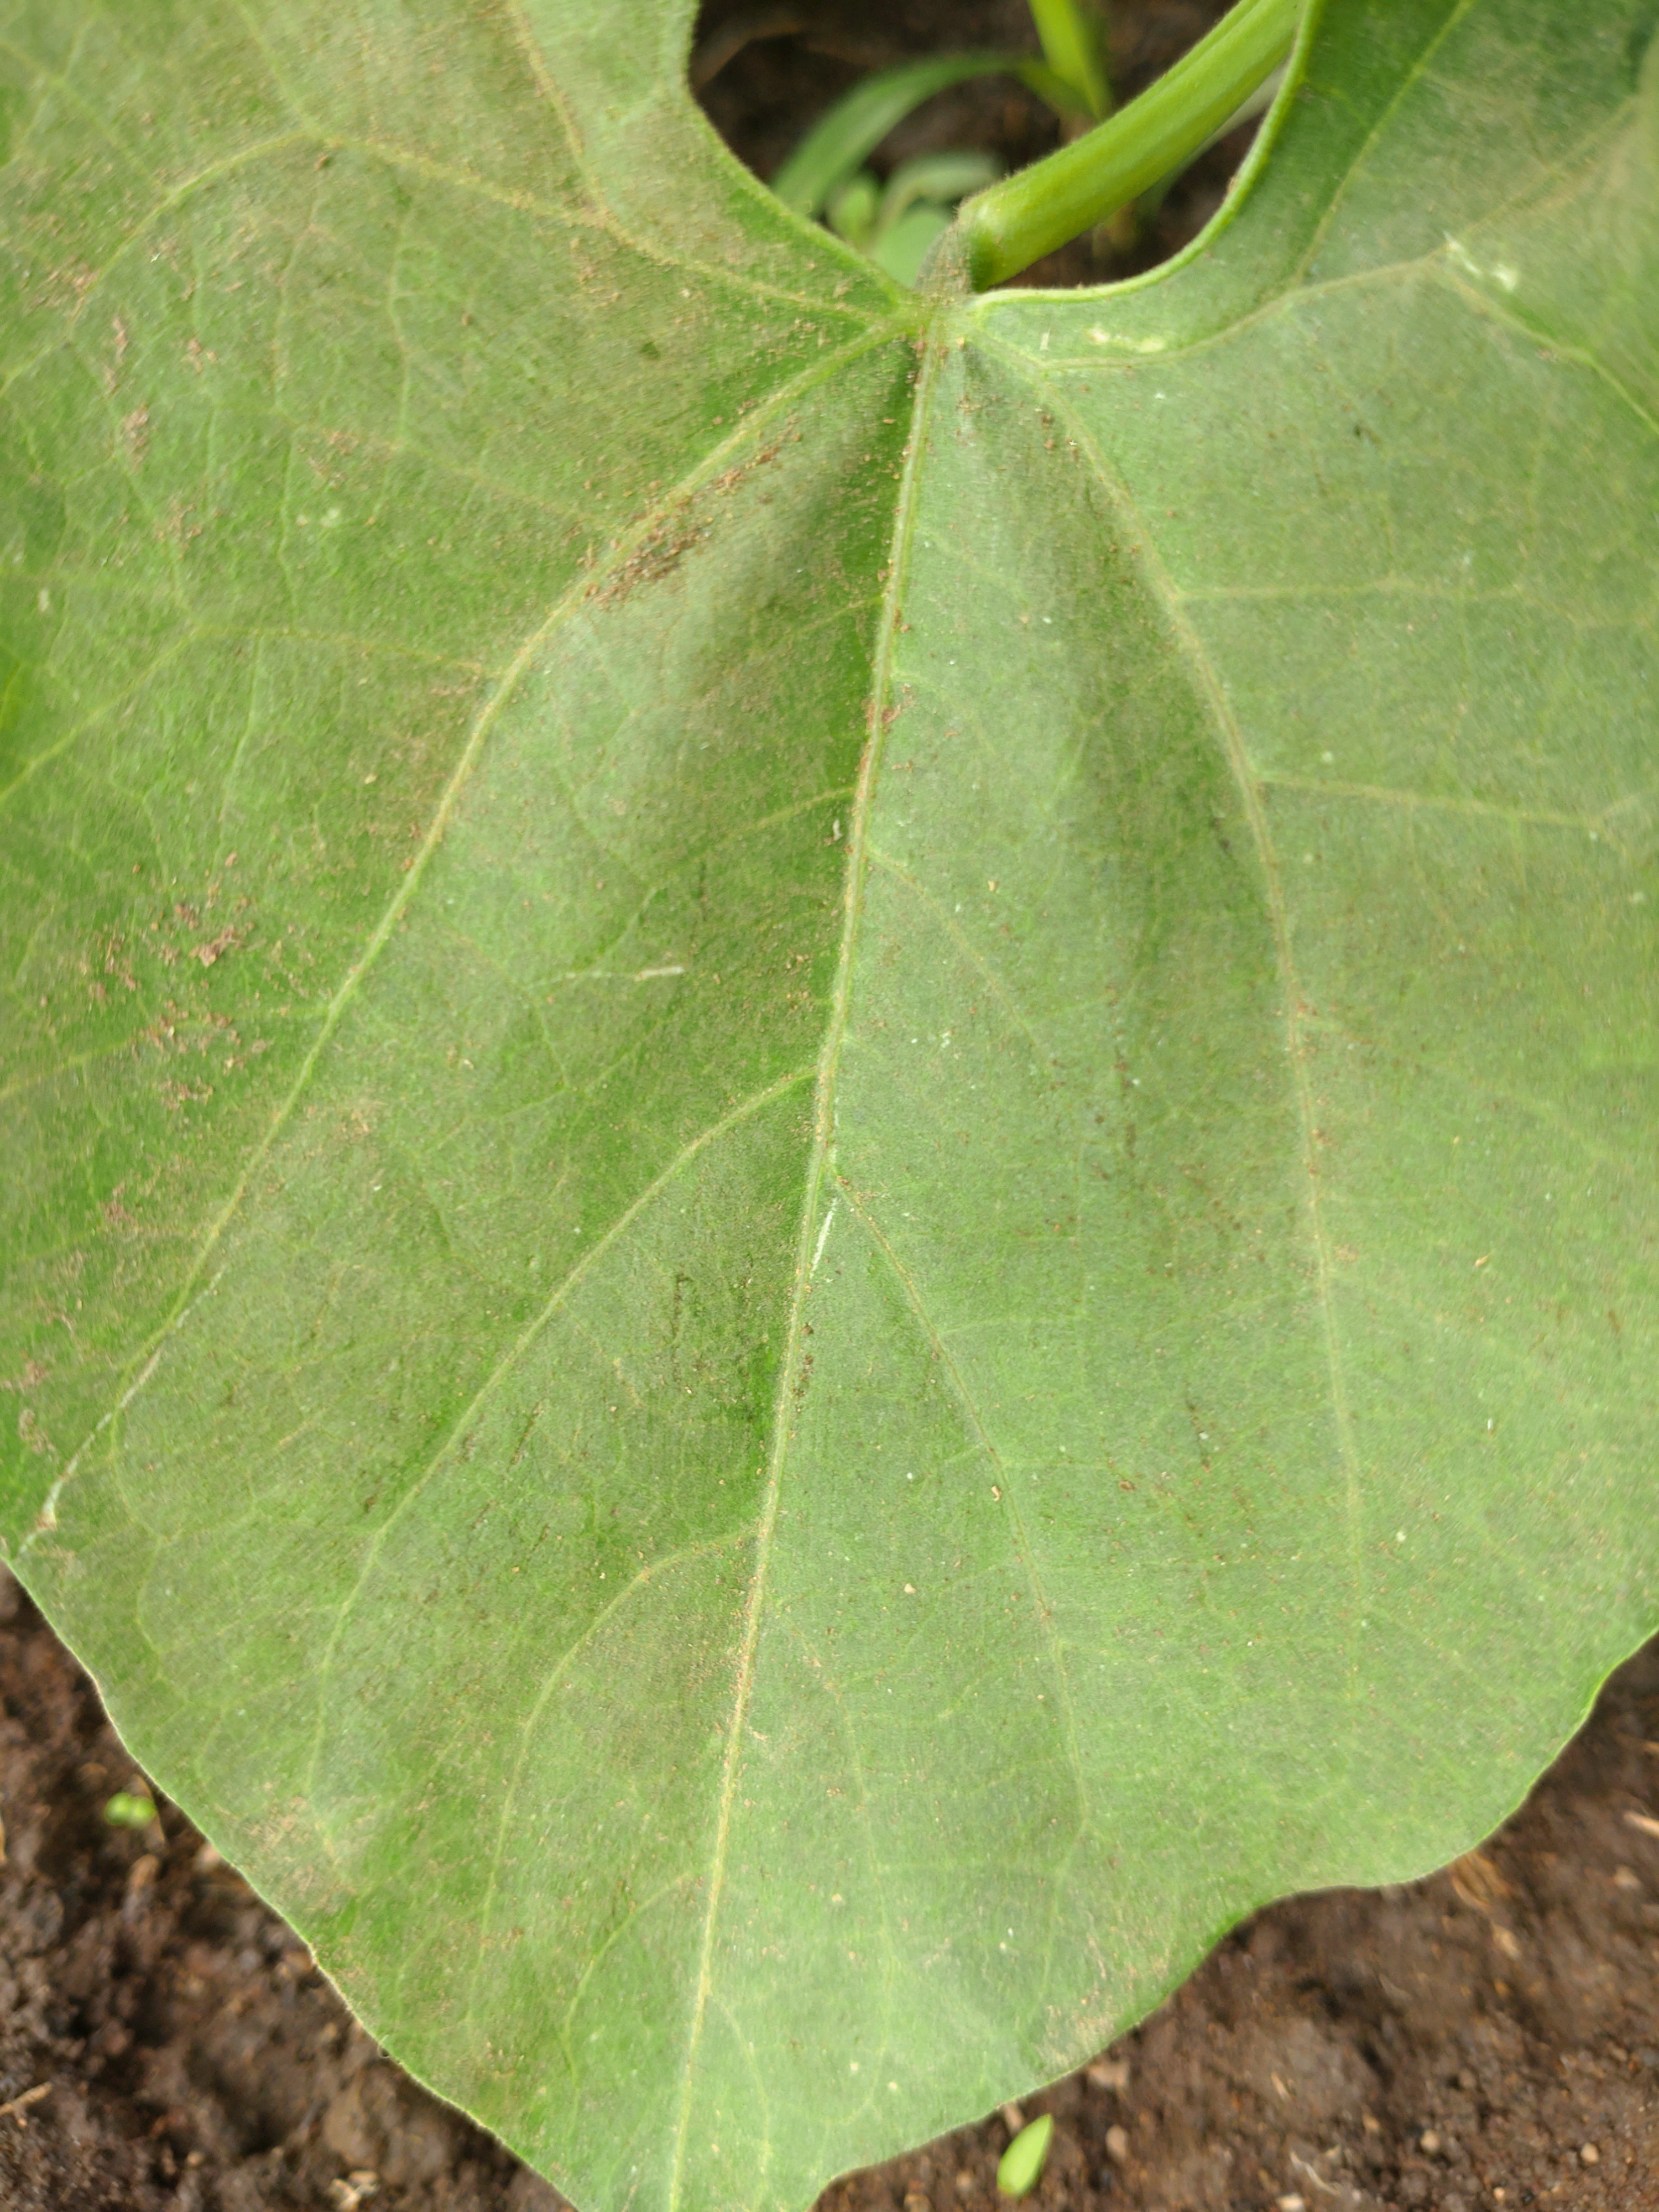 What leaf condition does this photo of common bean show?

healthy
